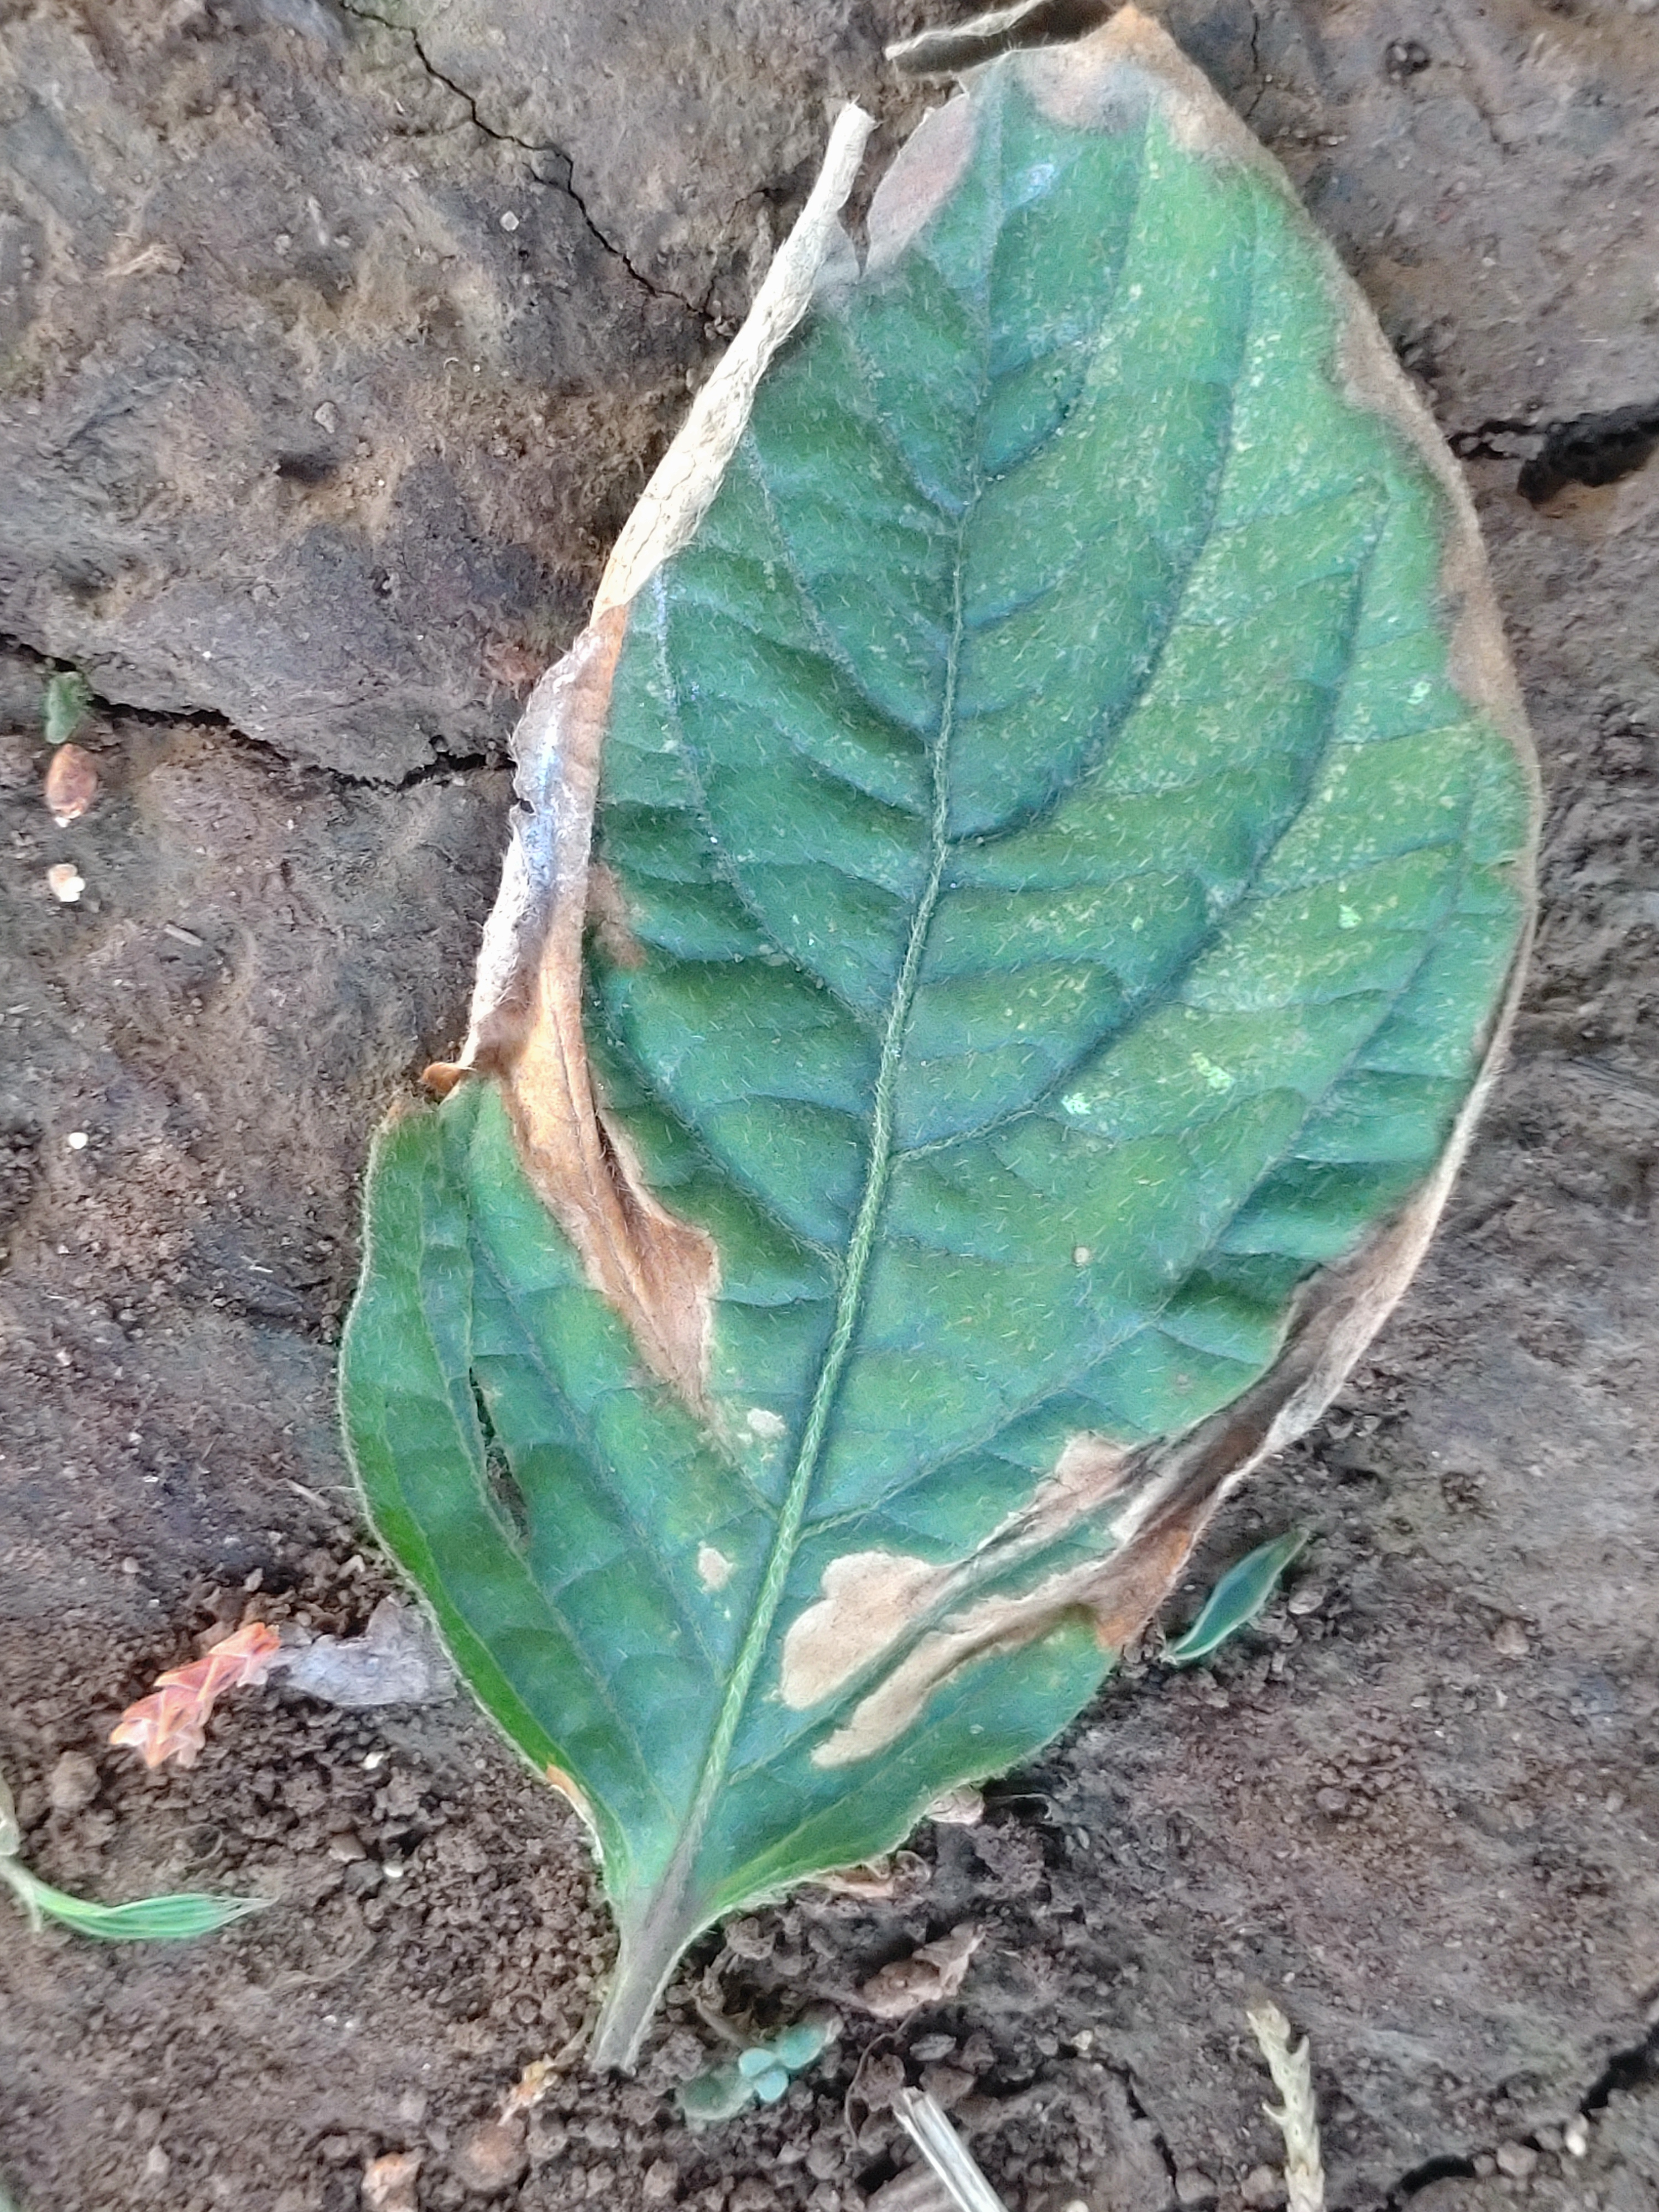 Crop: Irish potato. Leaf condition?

early blight
